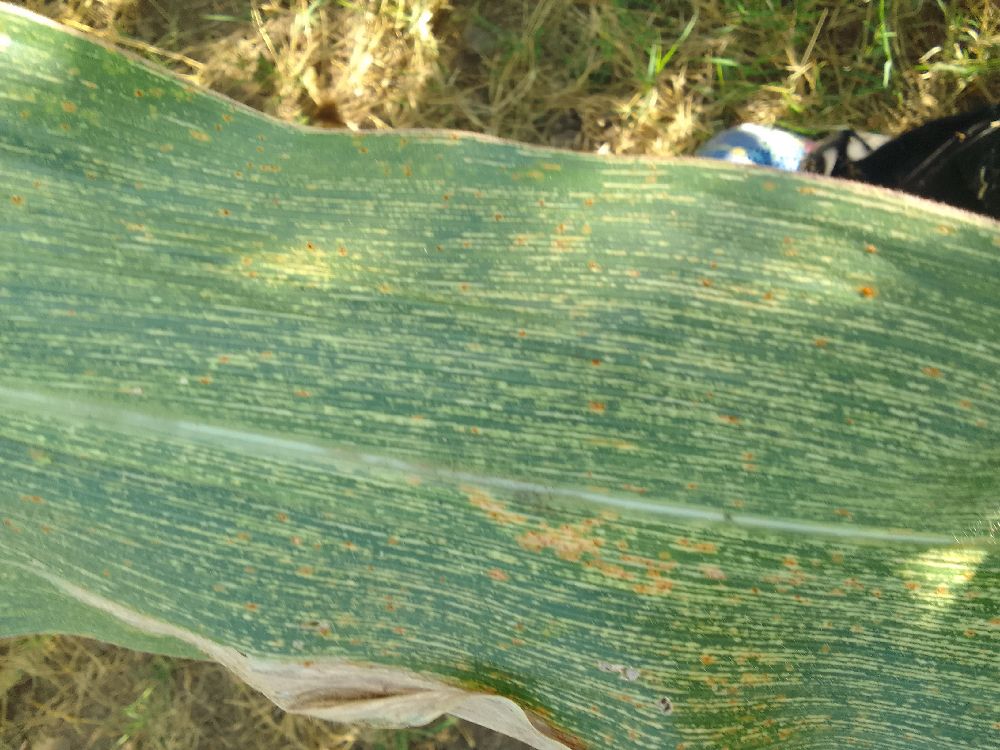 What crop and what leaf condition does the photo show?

maize, maize streak virus
